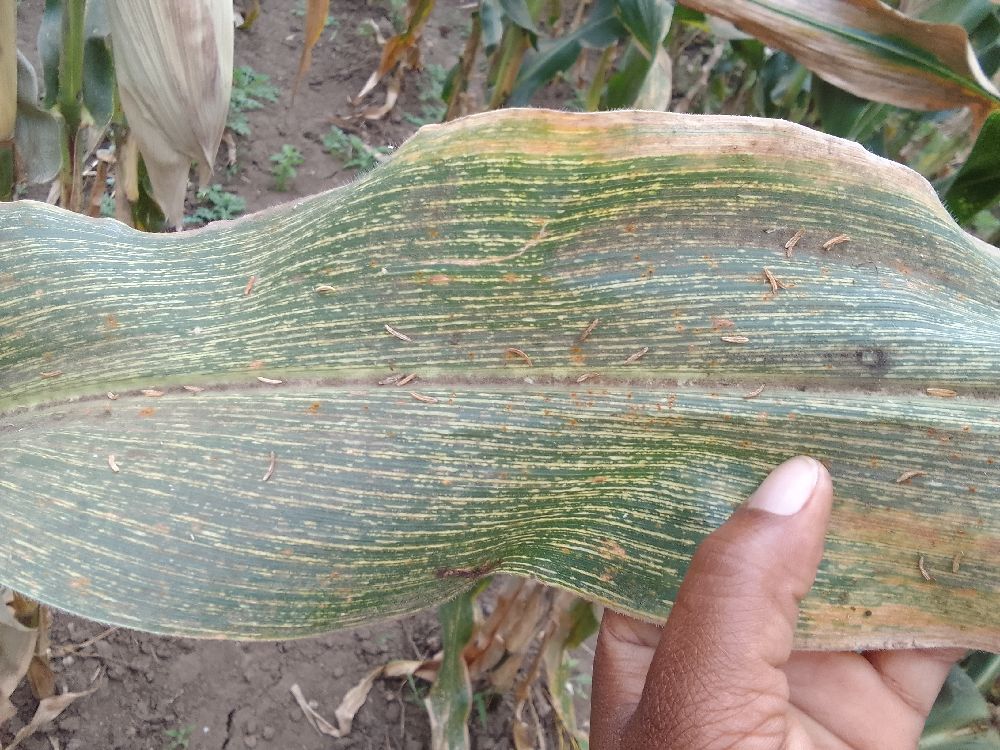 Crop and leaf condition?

maize, maize streak virus
